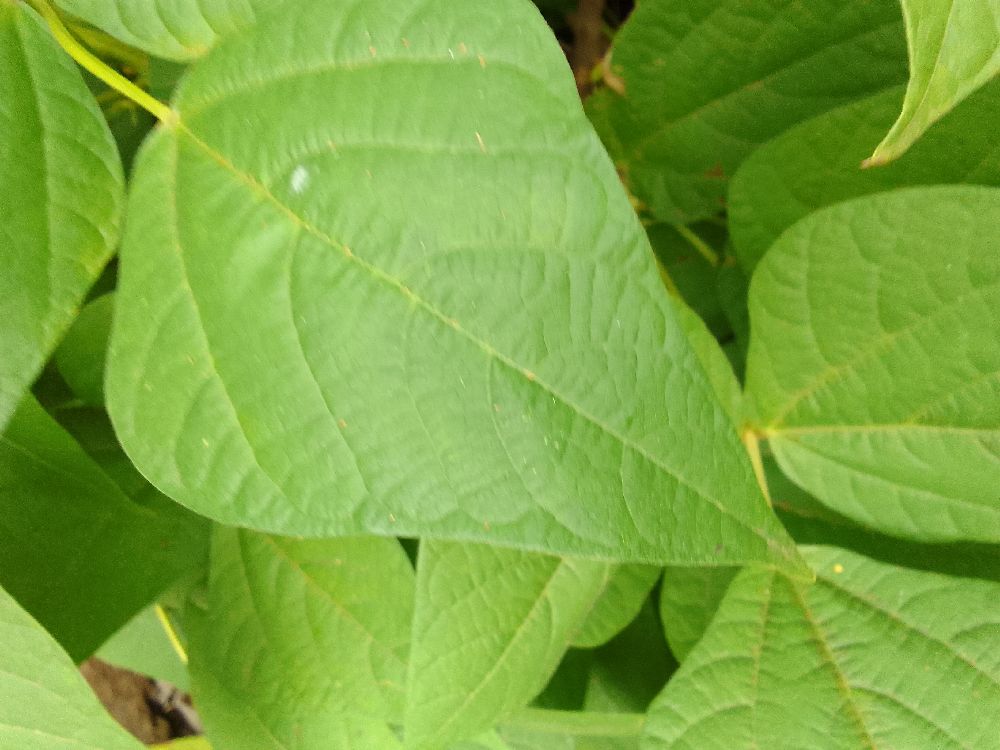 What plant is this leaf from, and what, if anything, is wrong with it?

common bean, healthy
